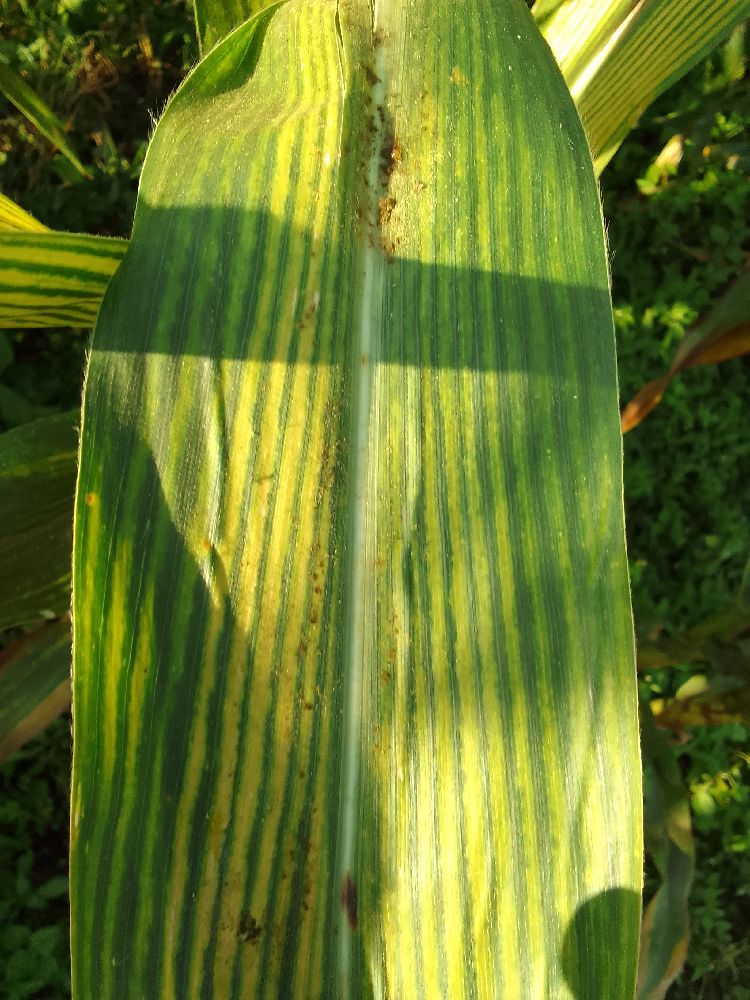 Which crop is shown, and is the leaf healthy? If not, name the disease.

maize, maize lethal necrosis
